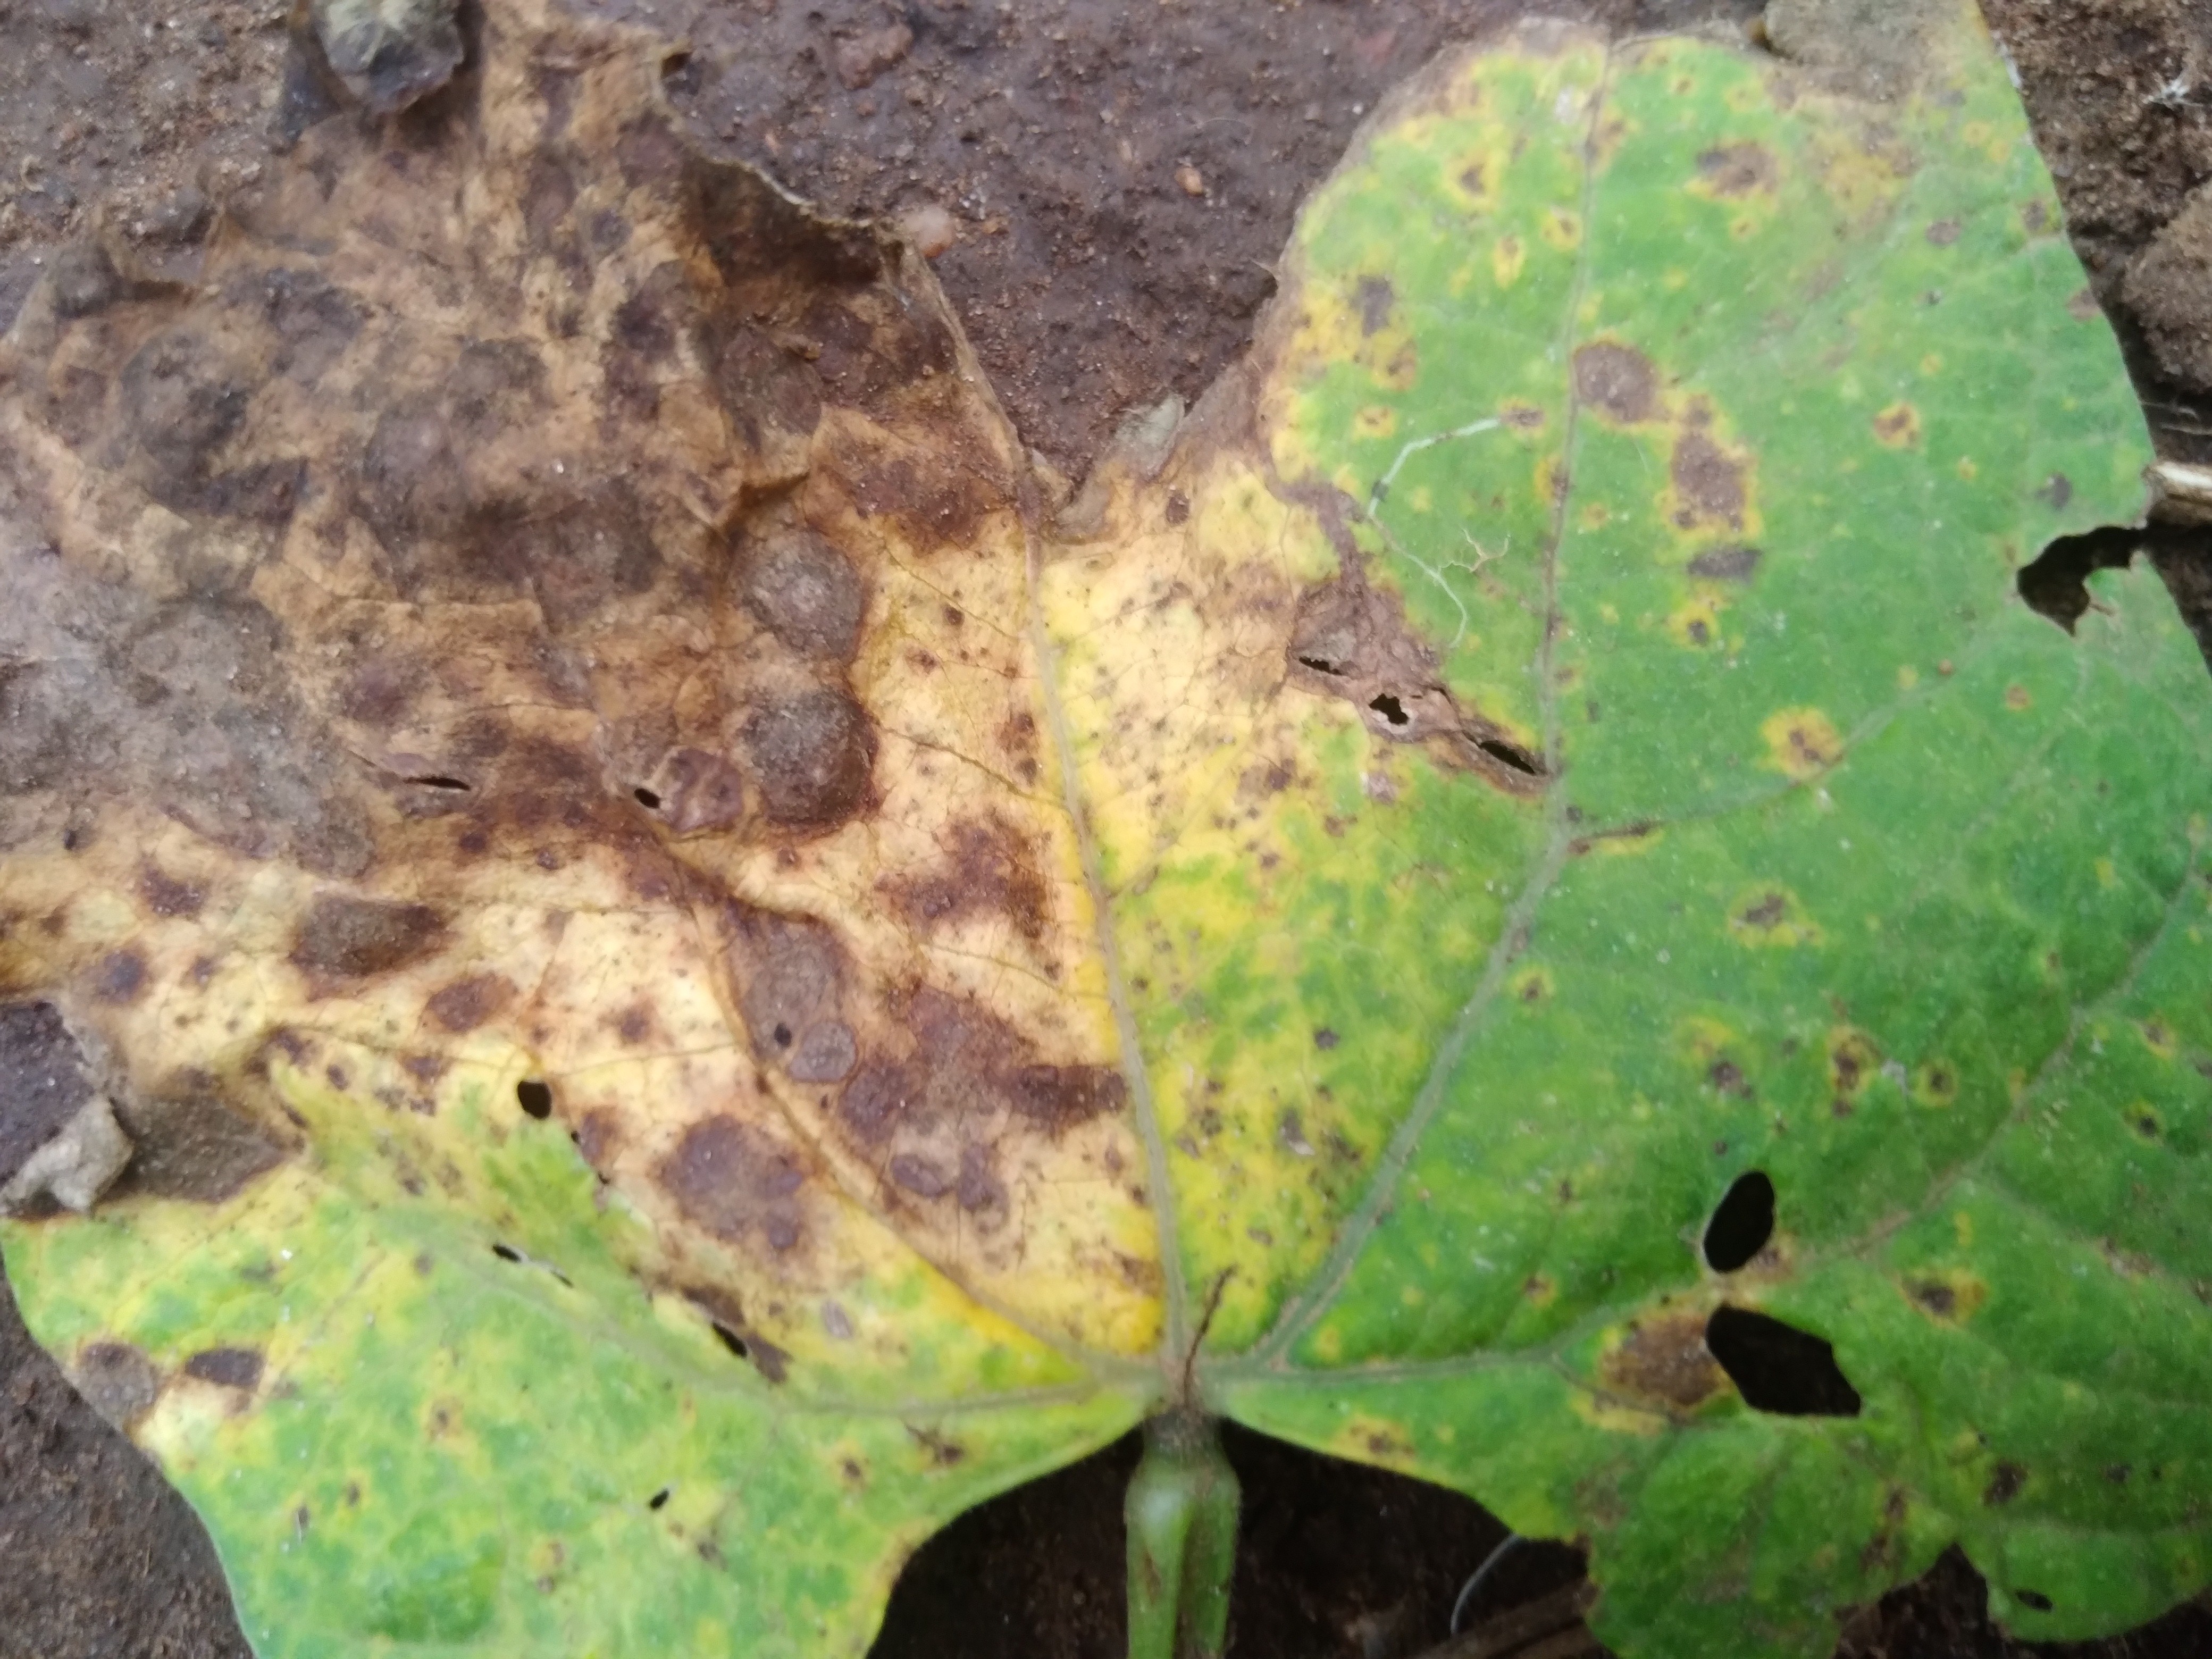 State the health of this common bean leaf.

rust
